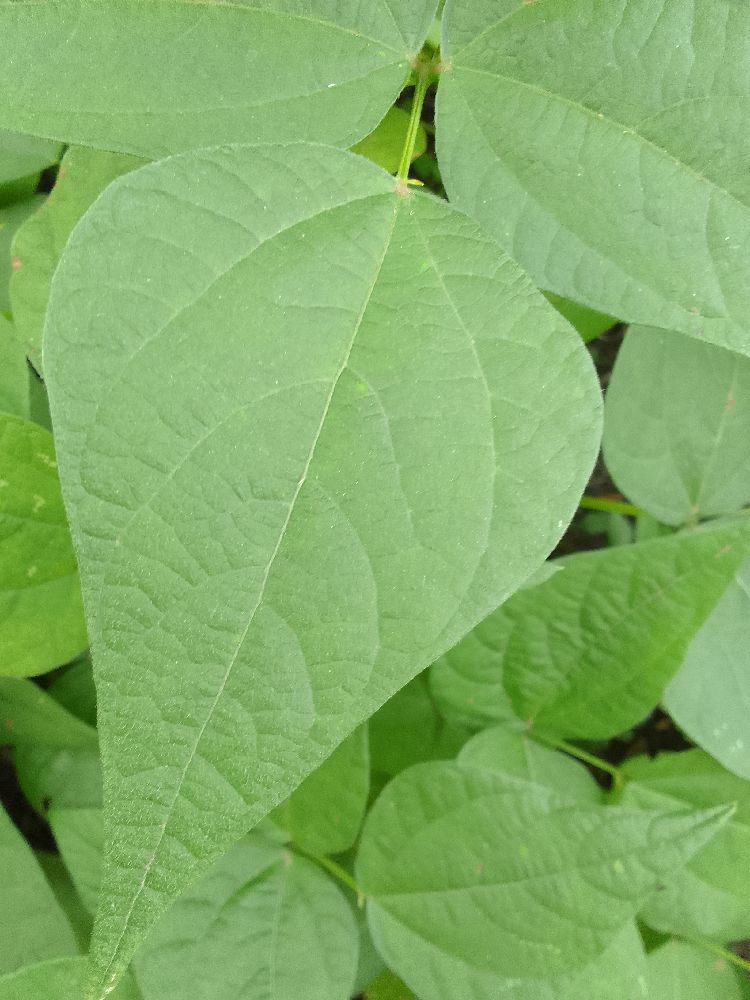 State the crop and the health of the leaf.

common bean, healthy
